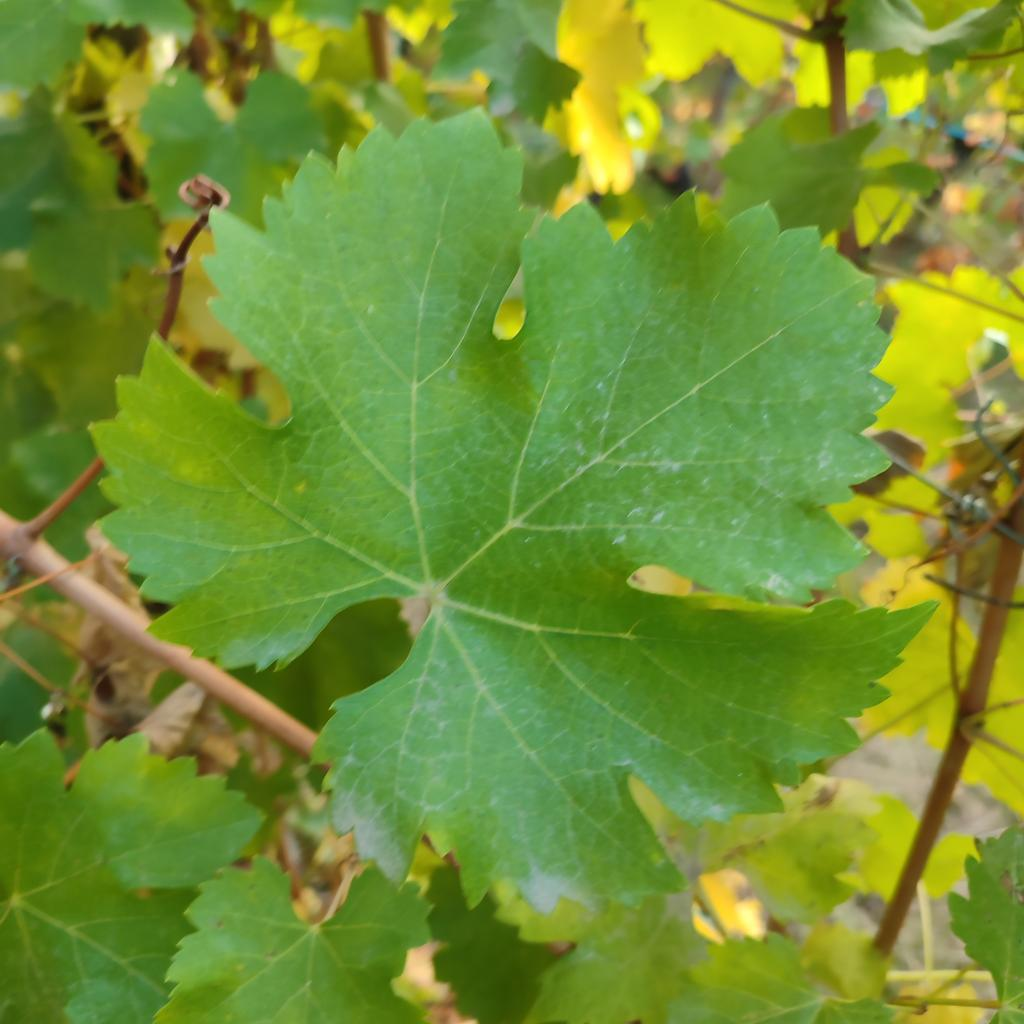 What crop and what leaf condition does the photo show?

grapevine, powdery mildew
